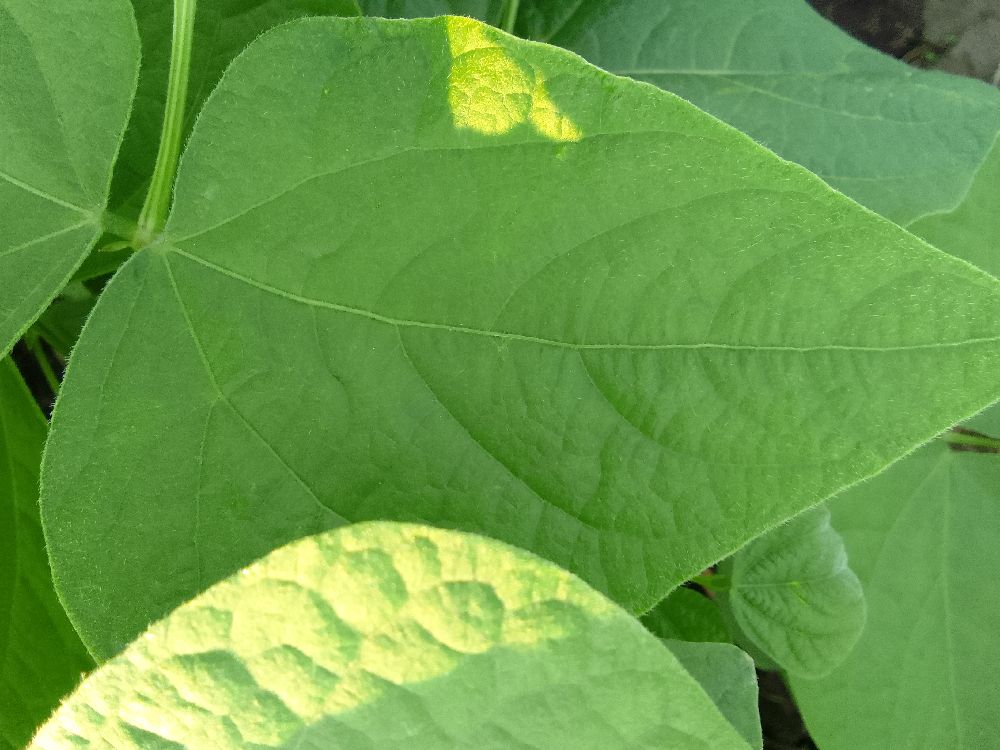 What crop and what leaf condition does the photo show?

common bean, healthy
